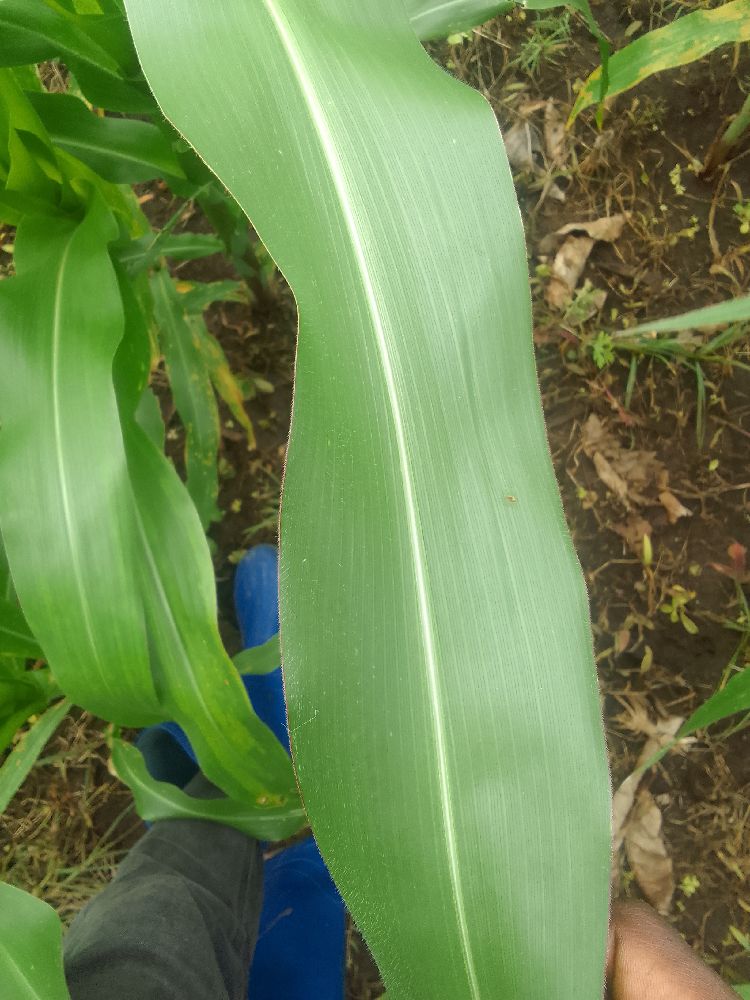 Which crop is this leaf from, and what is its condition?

maize, healthy
